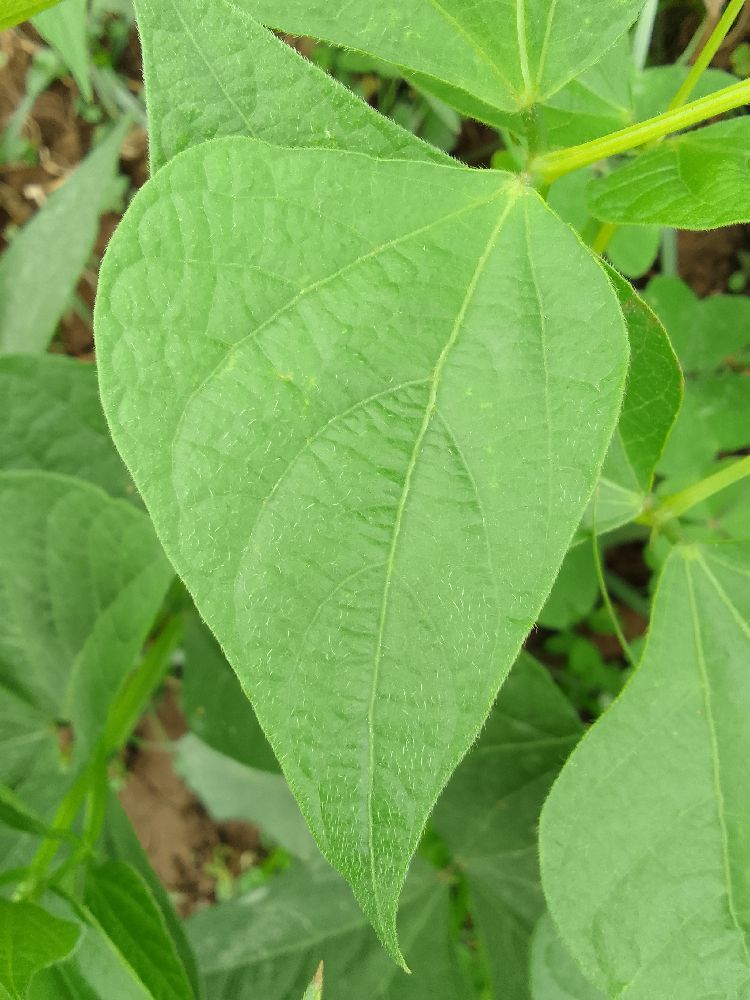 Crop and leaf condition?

common bean, healthy
